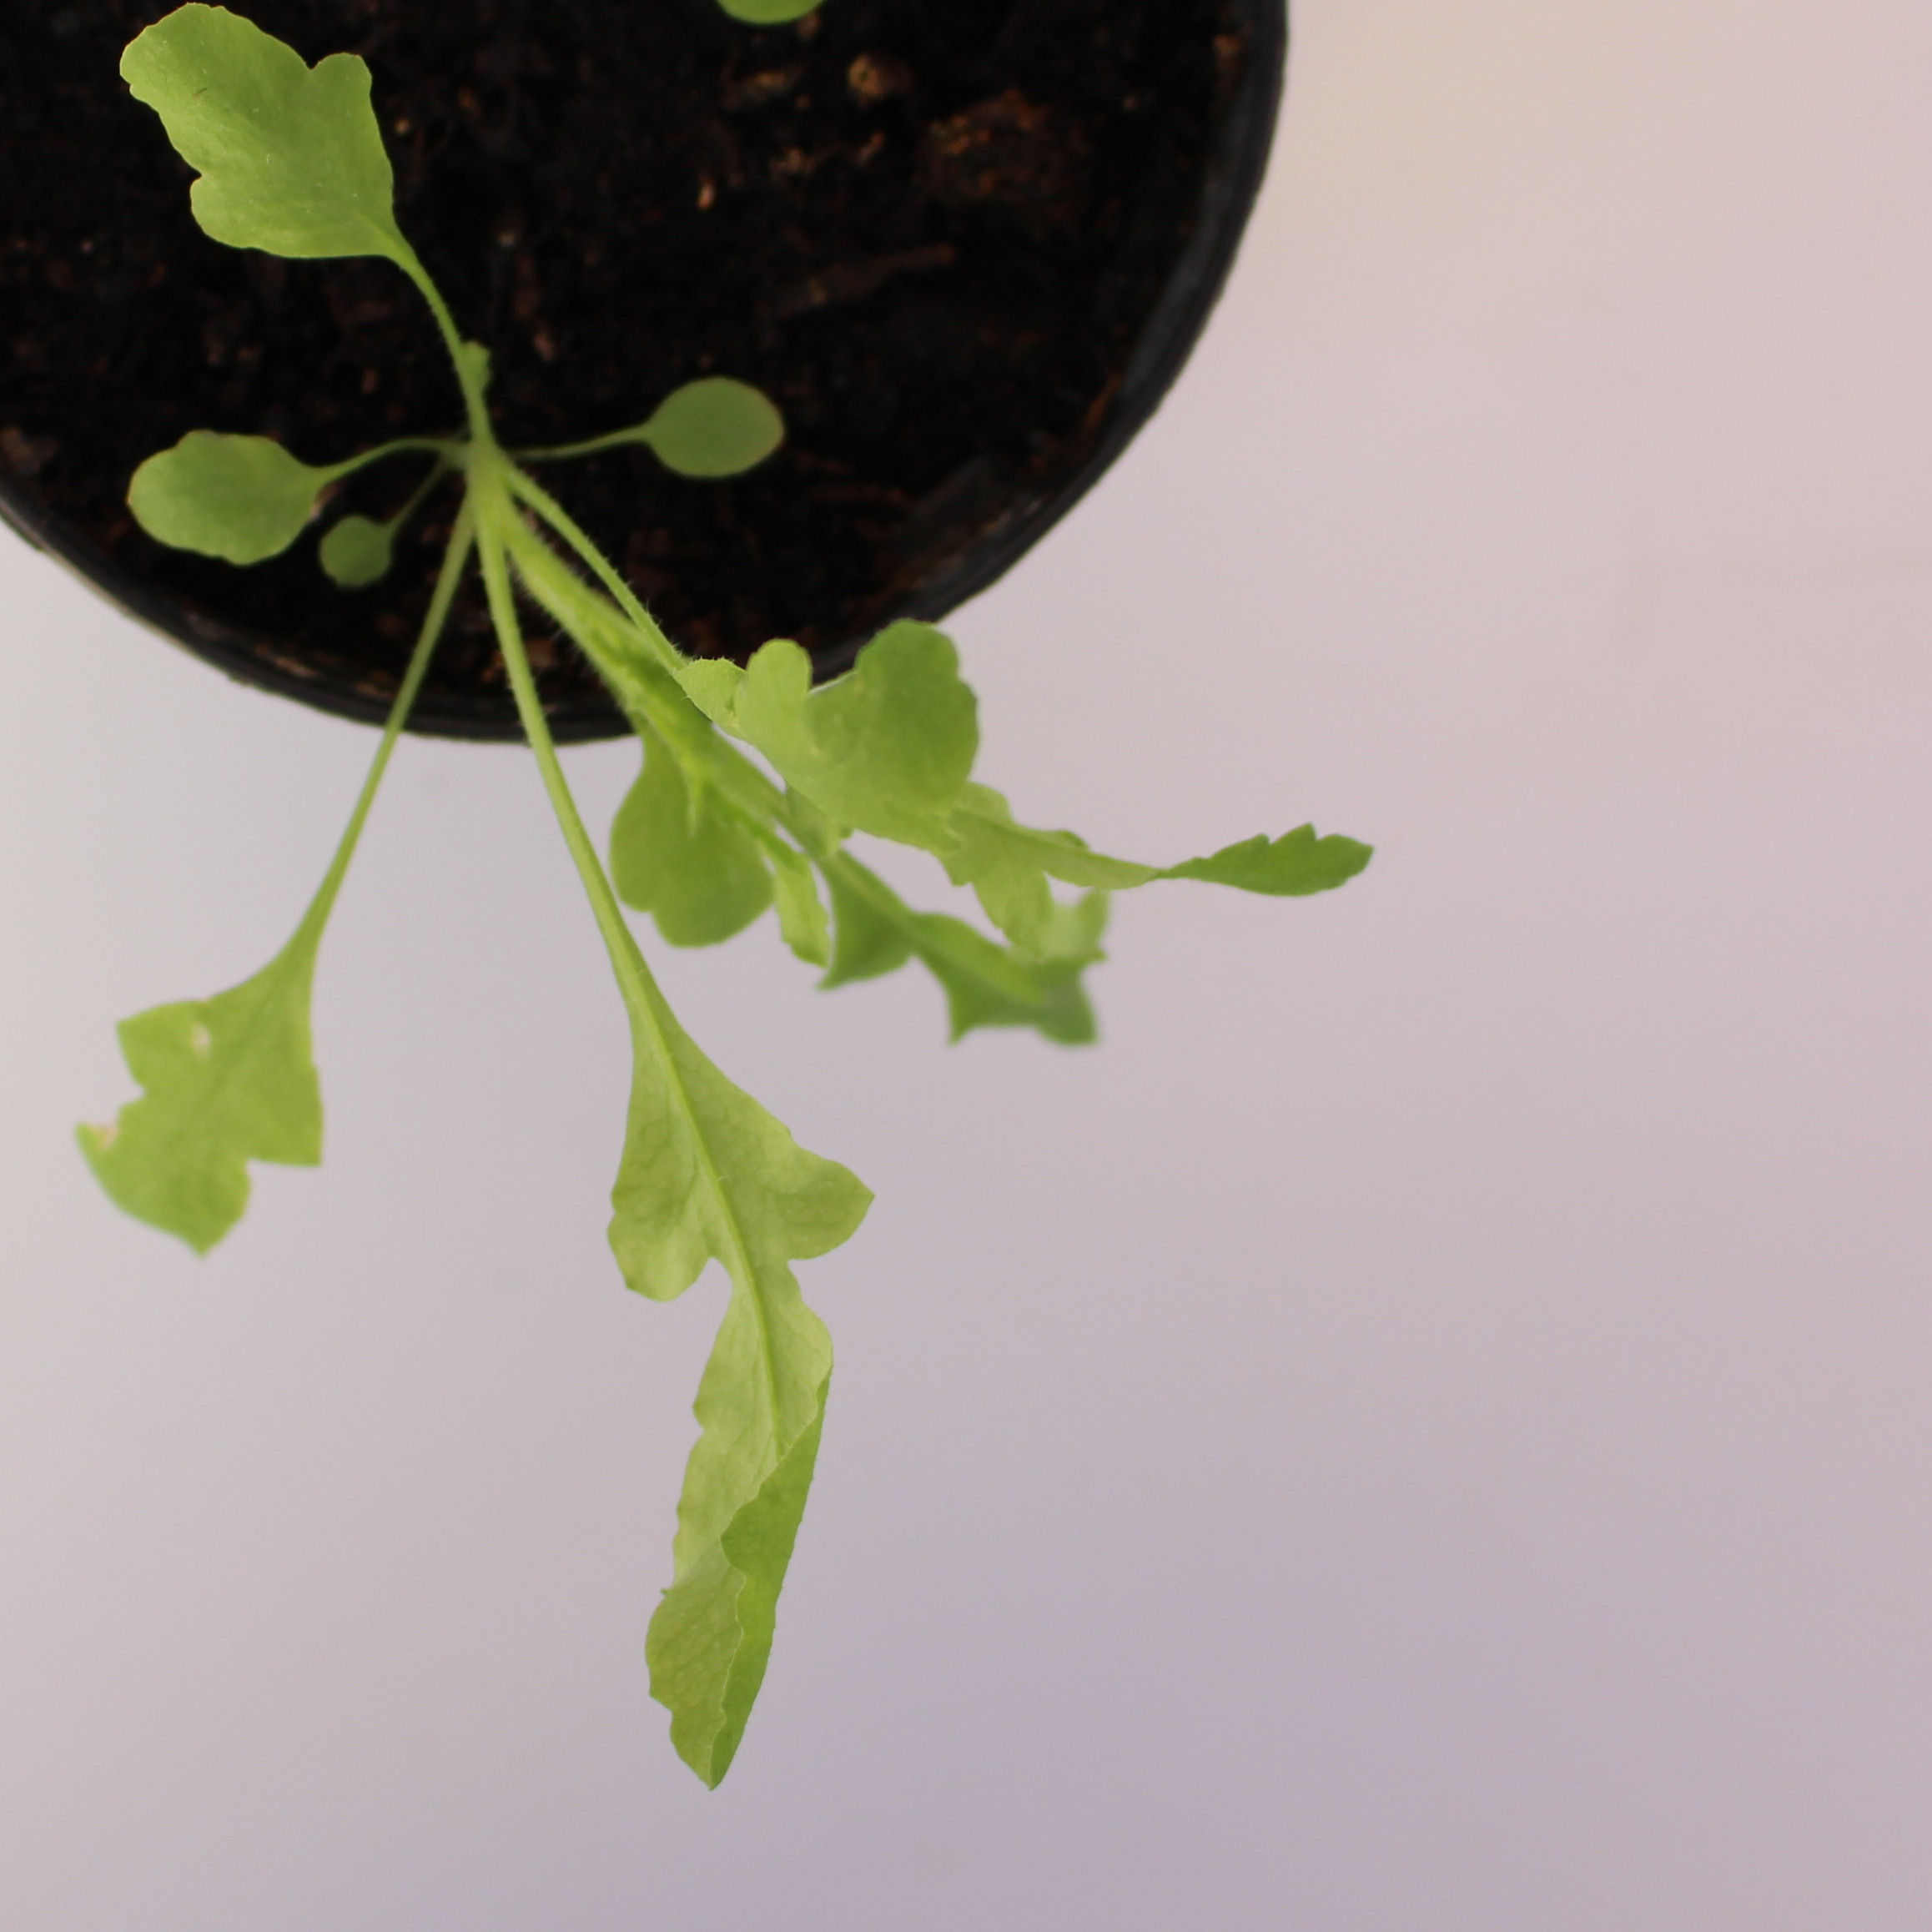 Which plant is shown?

Papaver rhoeas
